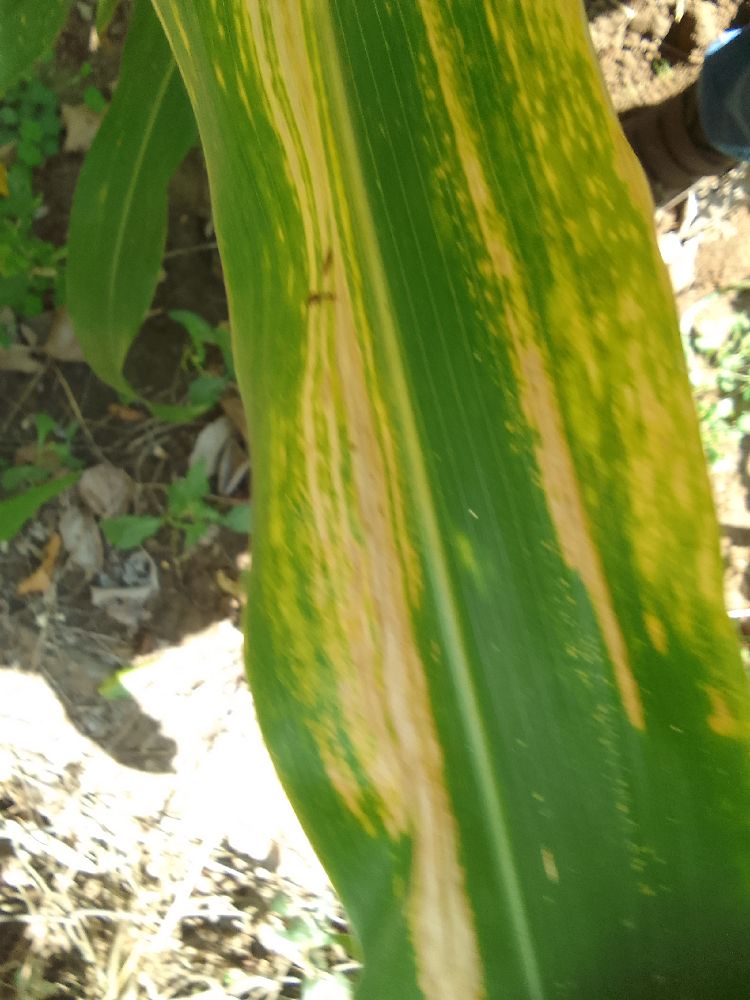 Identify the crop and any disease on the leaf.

maize, maize lethal necrosis
